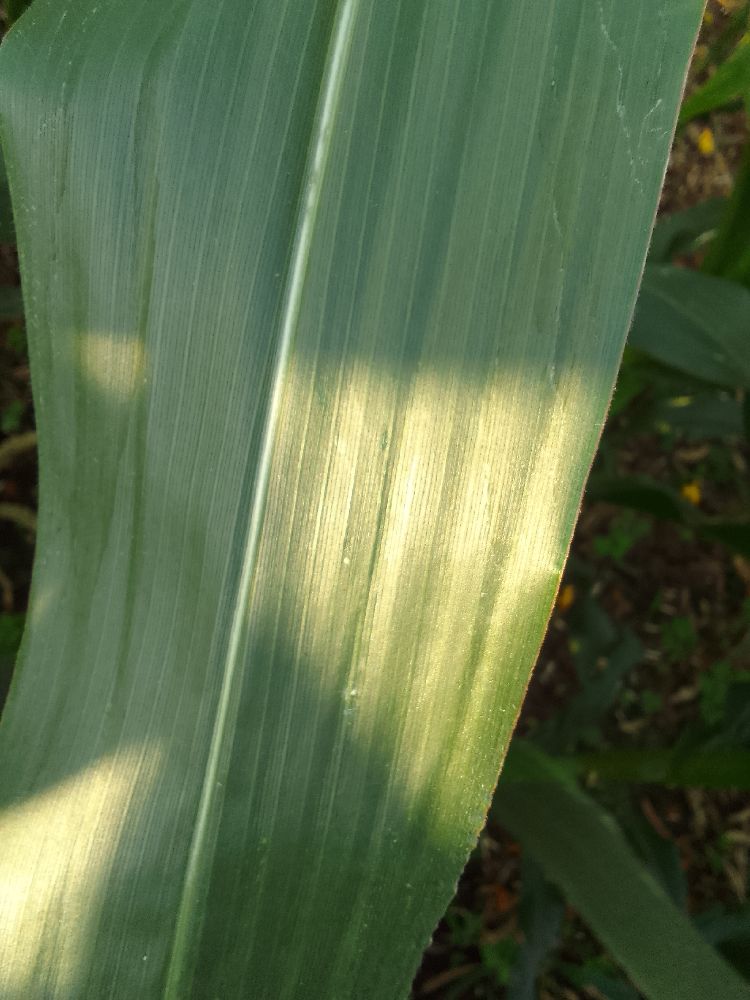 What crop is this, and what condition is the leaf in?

maize, healthy
